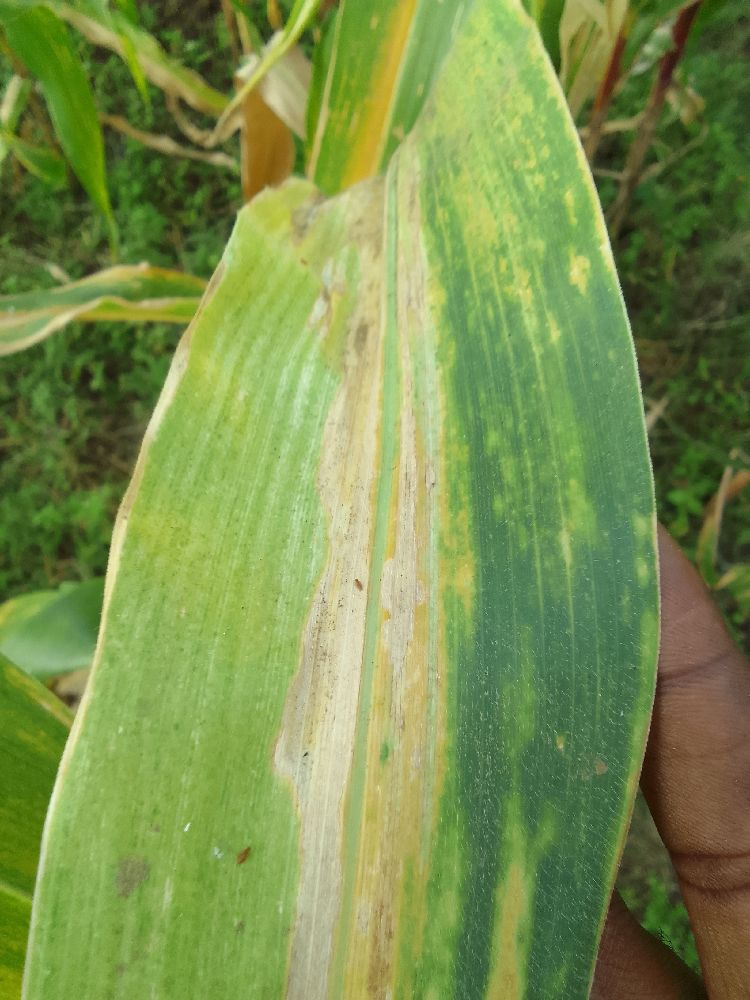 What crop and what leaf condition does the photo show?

maize, maize lethal necrosis
